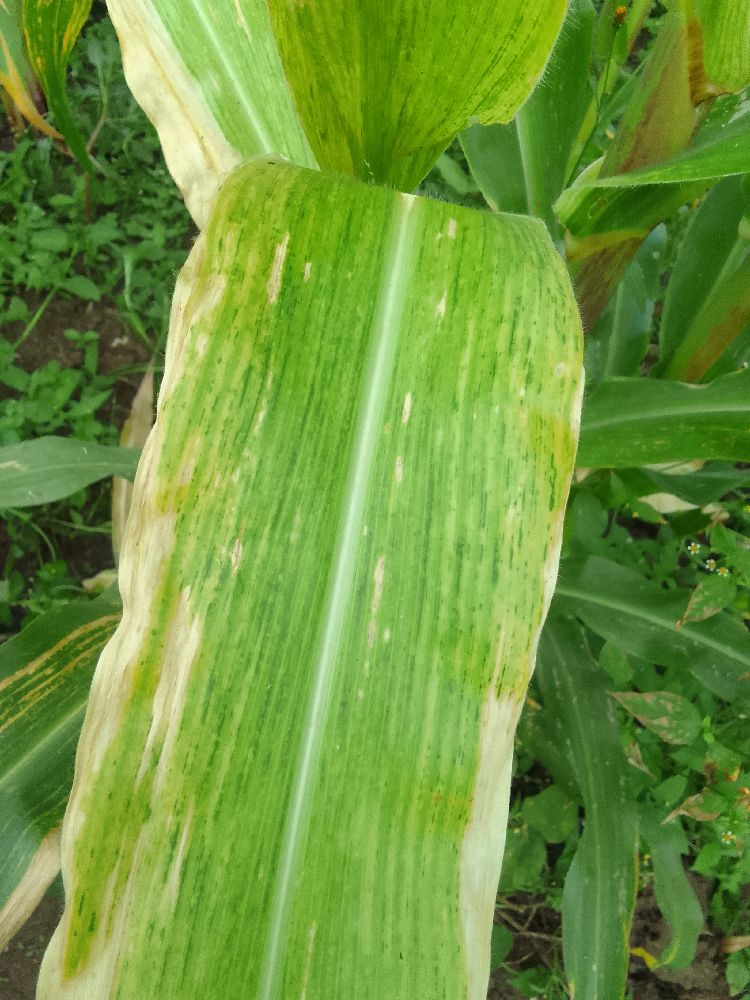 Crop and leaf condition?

maize, maize lethal necrosis
